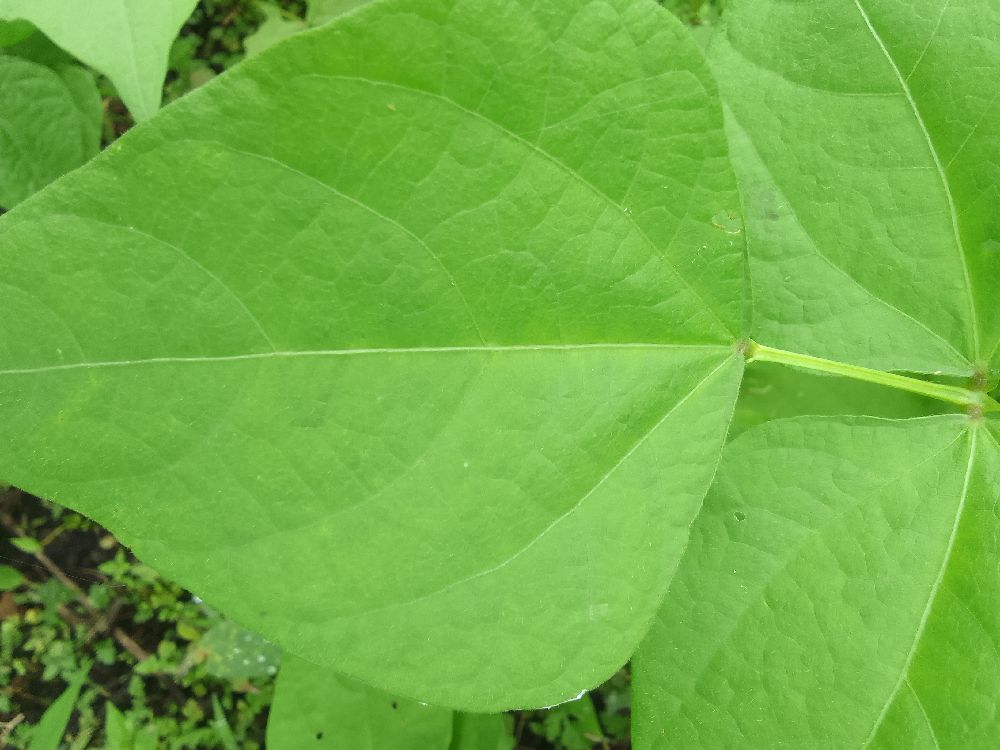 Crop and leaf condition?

common bean, healthy
